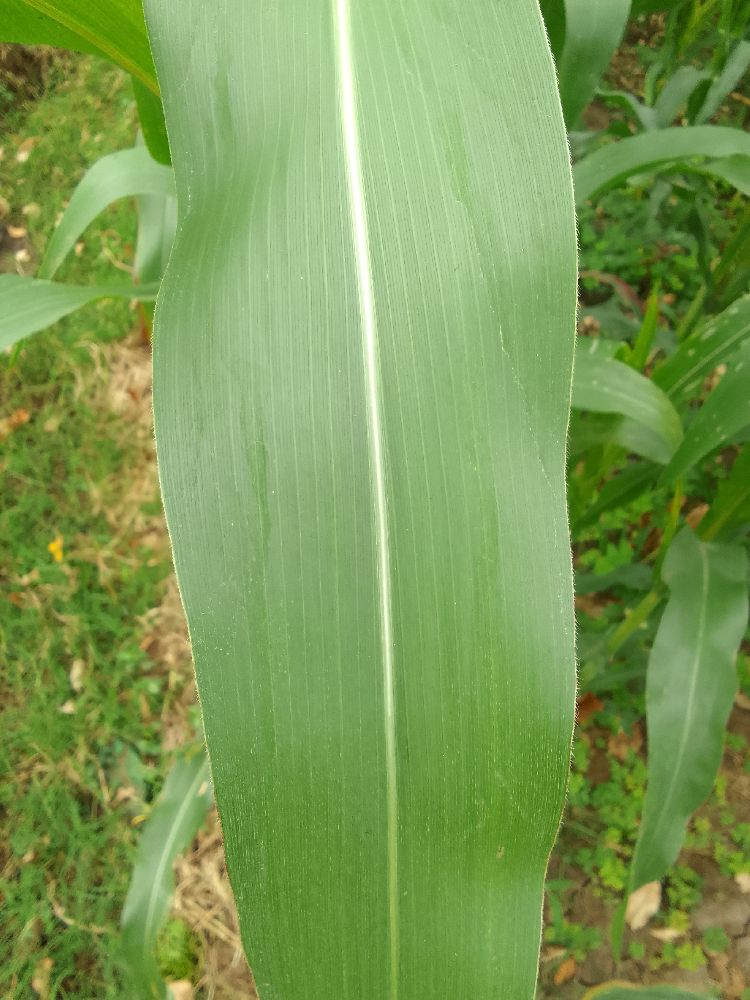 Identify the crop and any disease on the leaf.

maize, healthy
